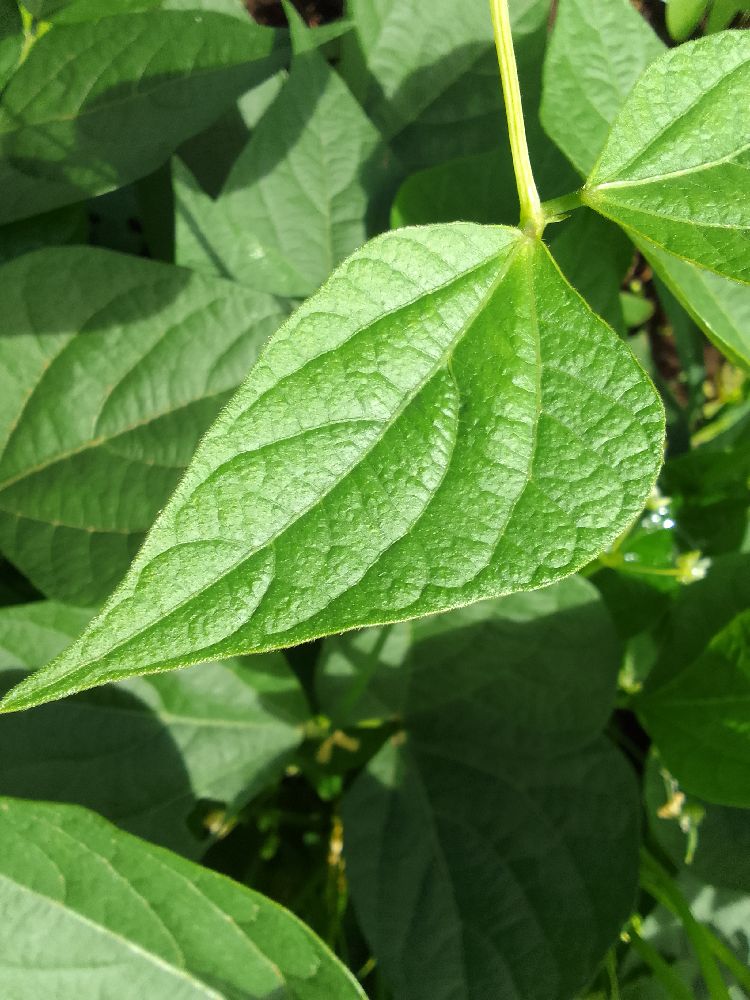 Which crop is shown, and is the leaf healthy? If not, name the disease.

common bean, healthy
